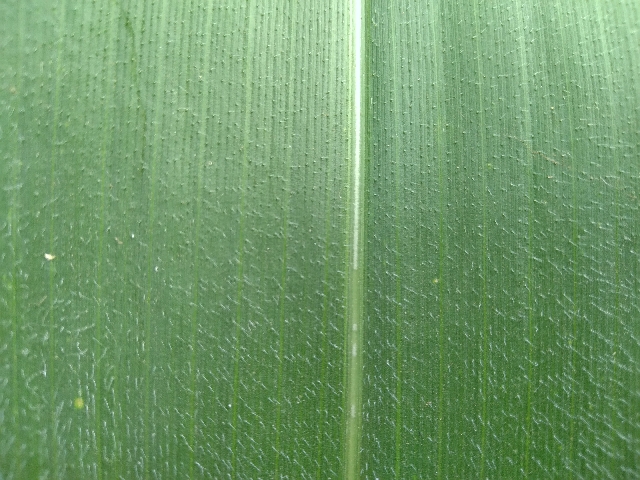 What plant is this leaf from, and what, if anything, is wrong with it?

maize, healthy
